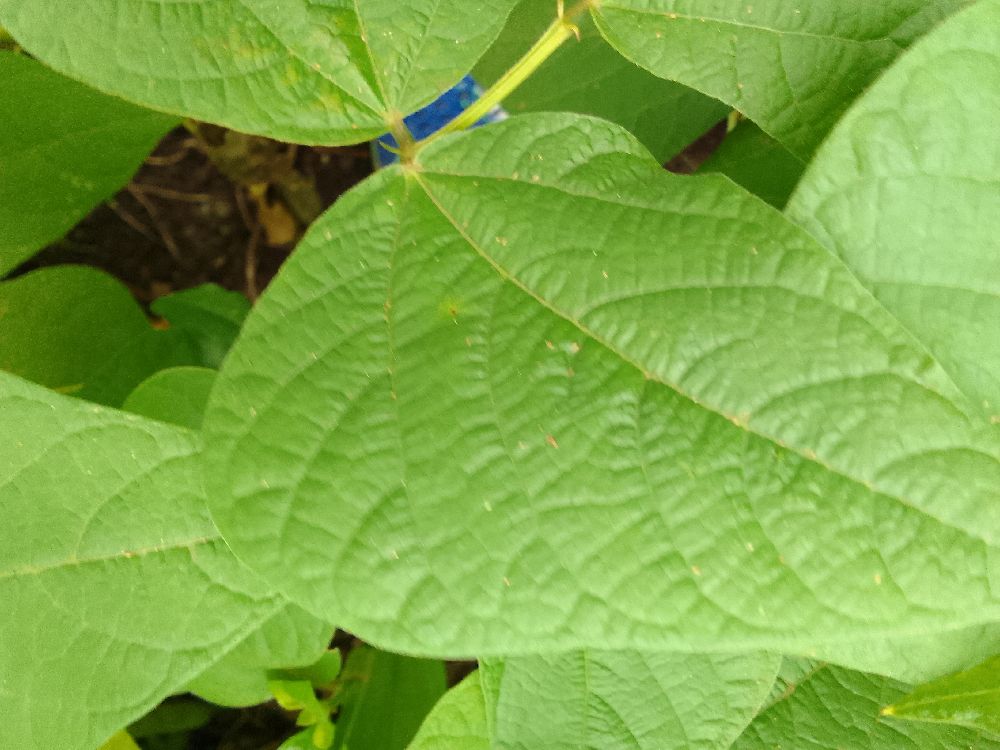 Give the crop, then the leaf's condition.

common bean, healthy
